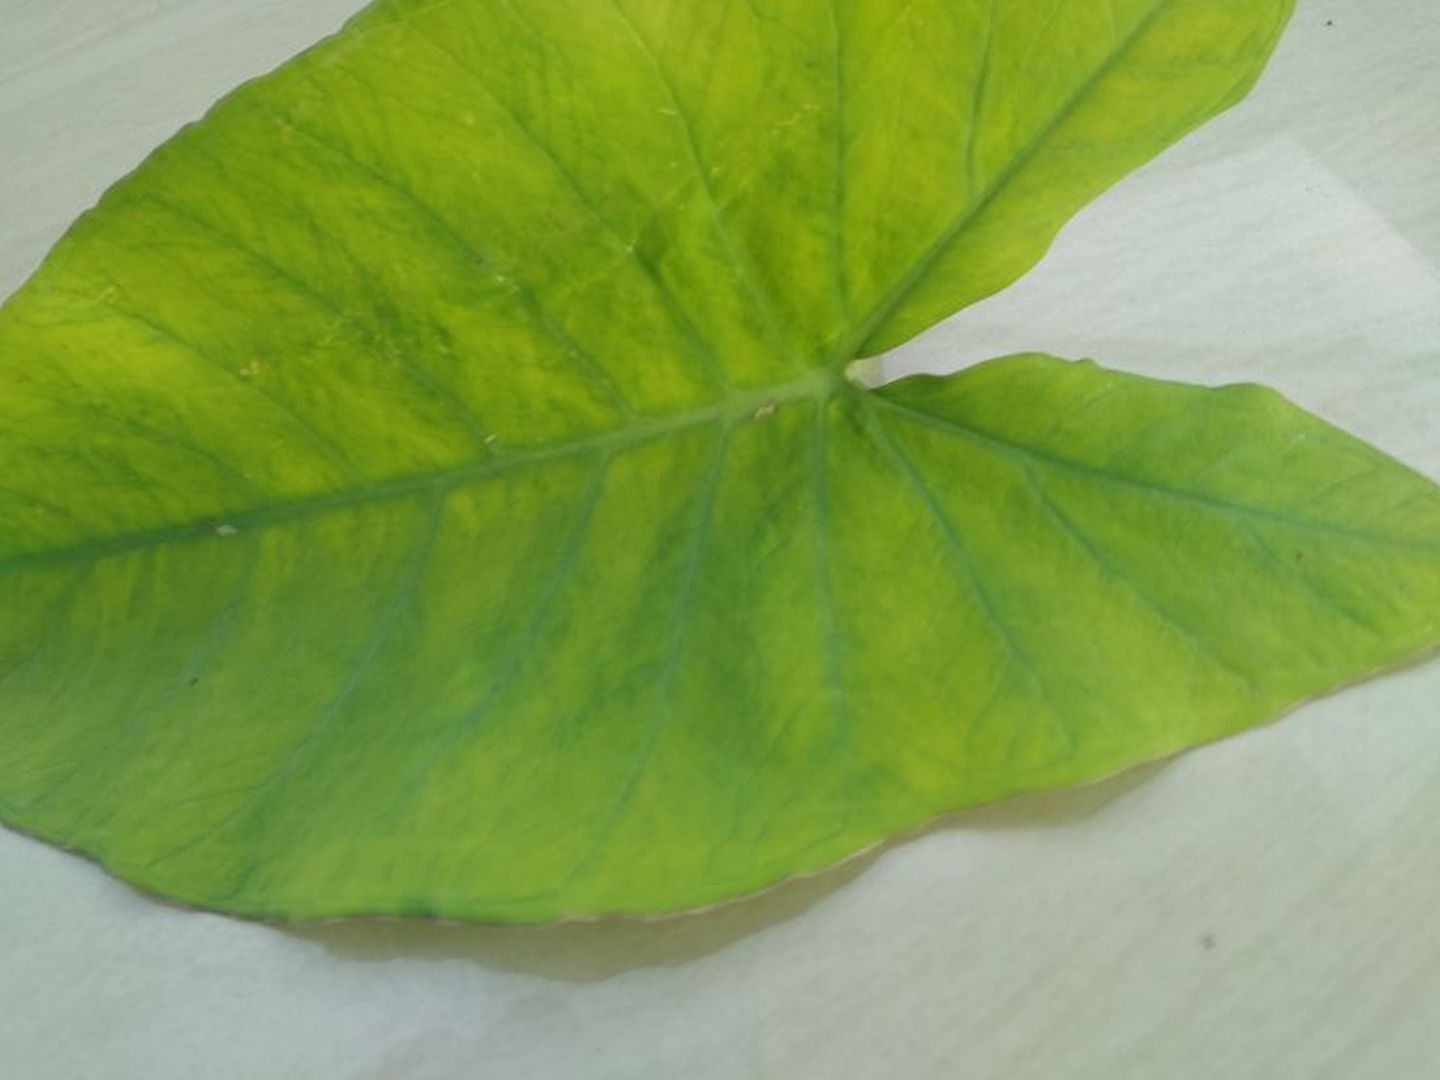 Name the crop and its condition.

taro, mosaic
